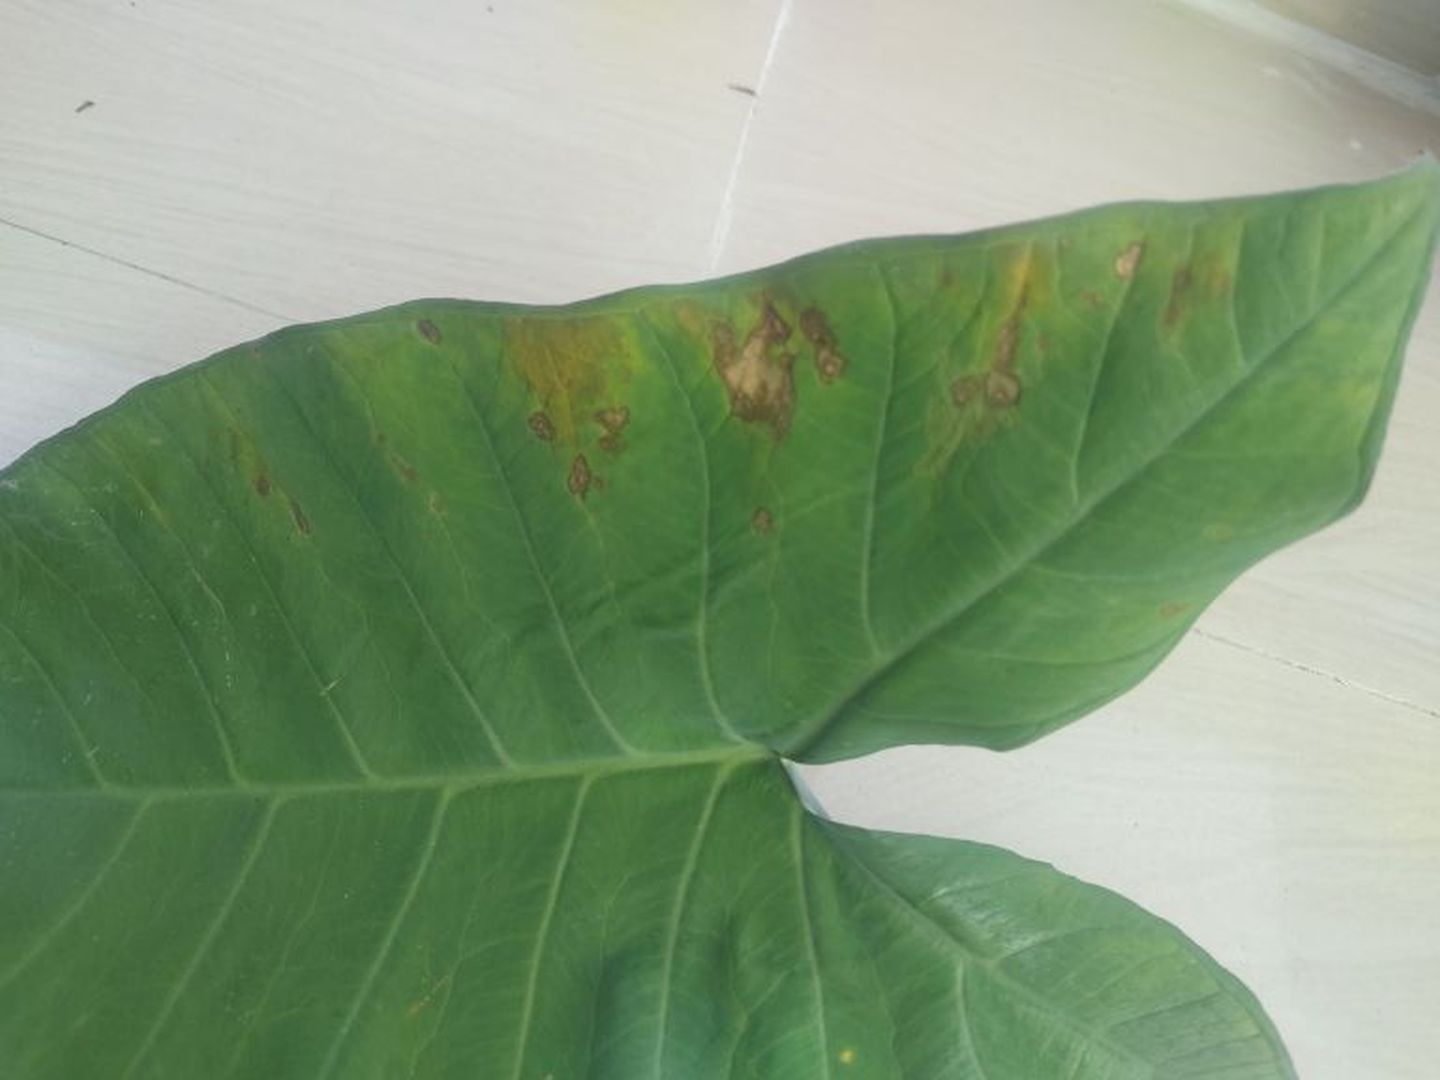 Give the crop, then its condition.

taro, leaf blight
